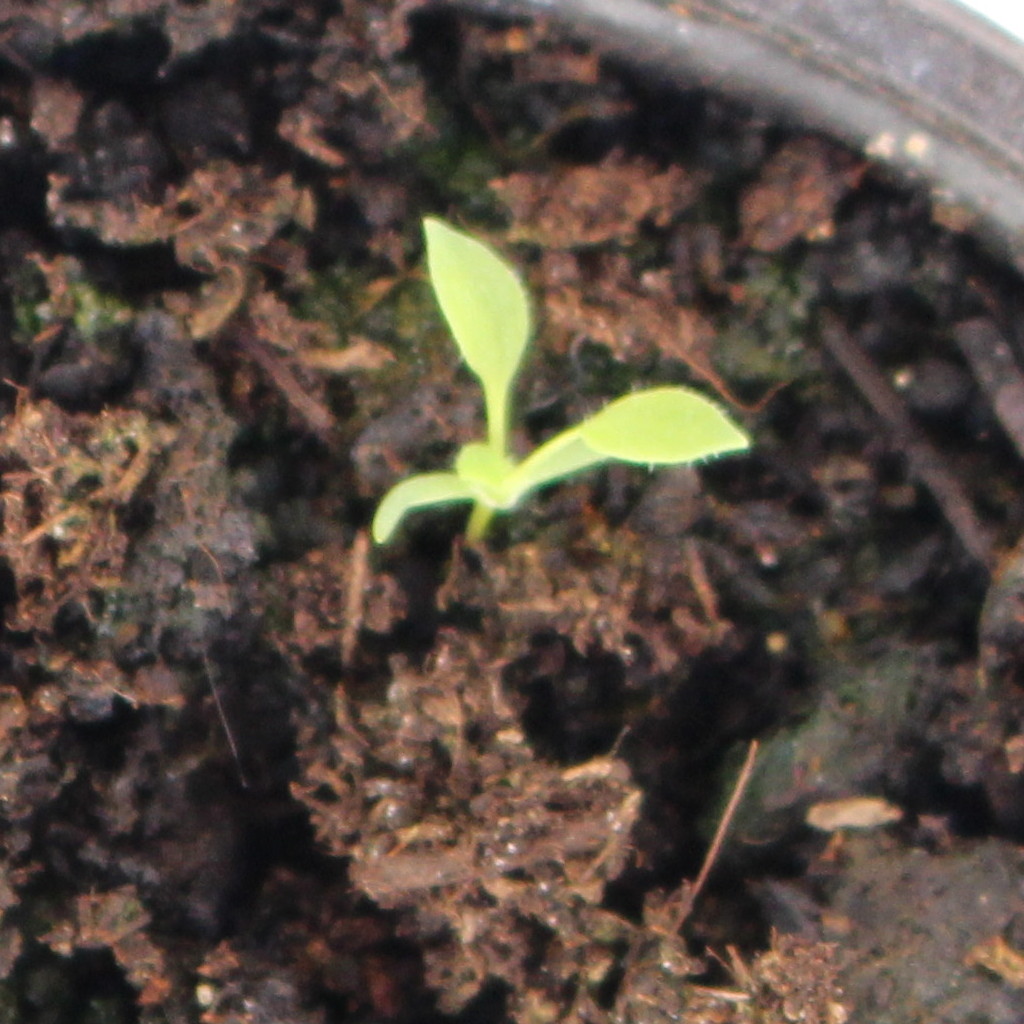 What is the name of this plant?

Papaver rhoeas
